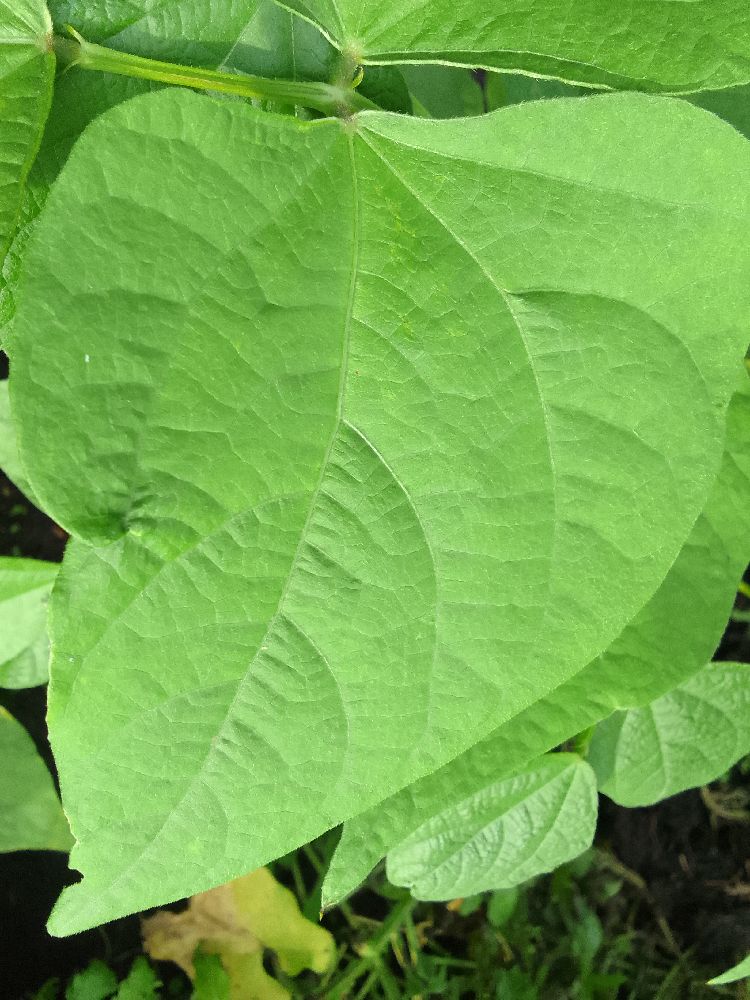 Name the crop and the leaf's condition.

common bean, healthy
